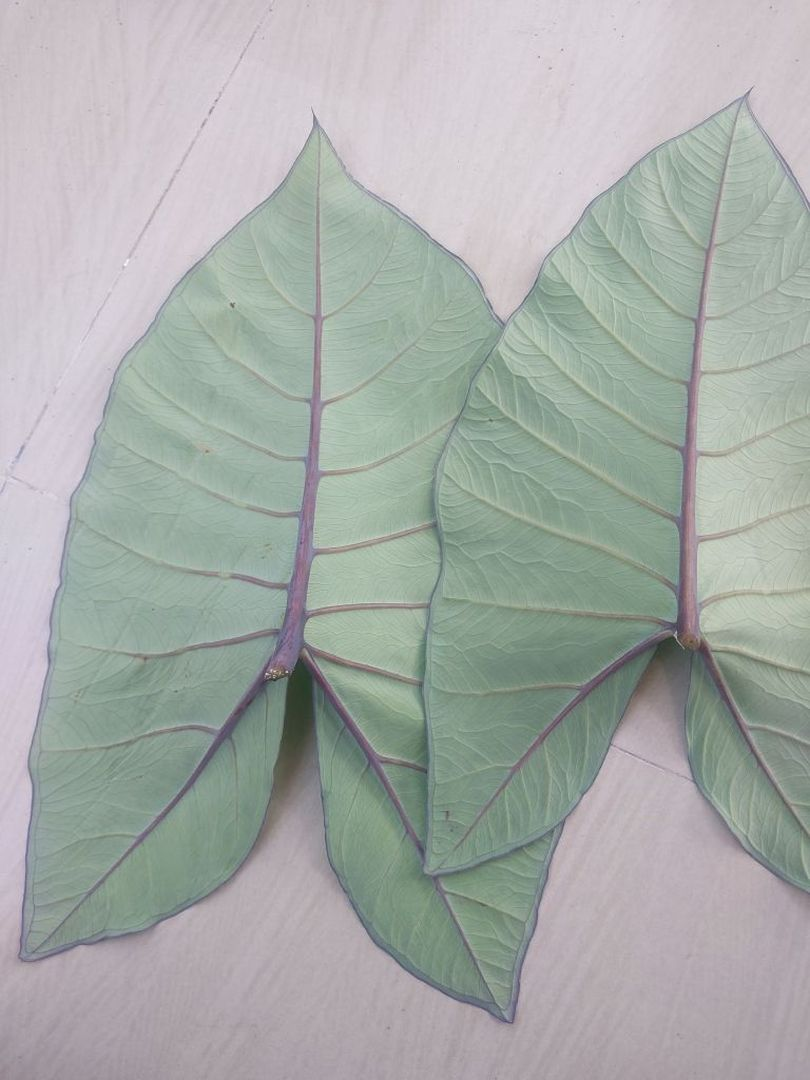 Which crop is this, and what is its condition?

taro, healthy
